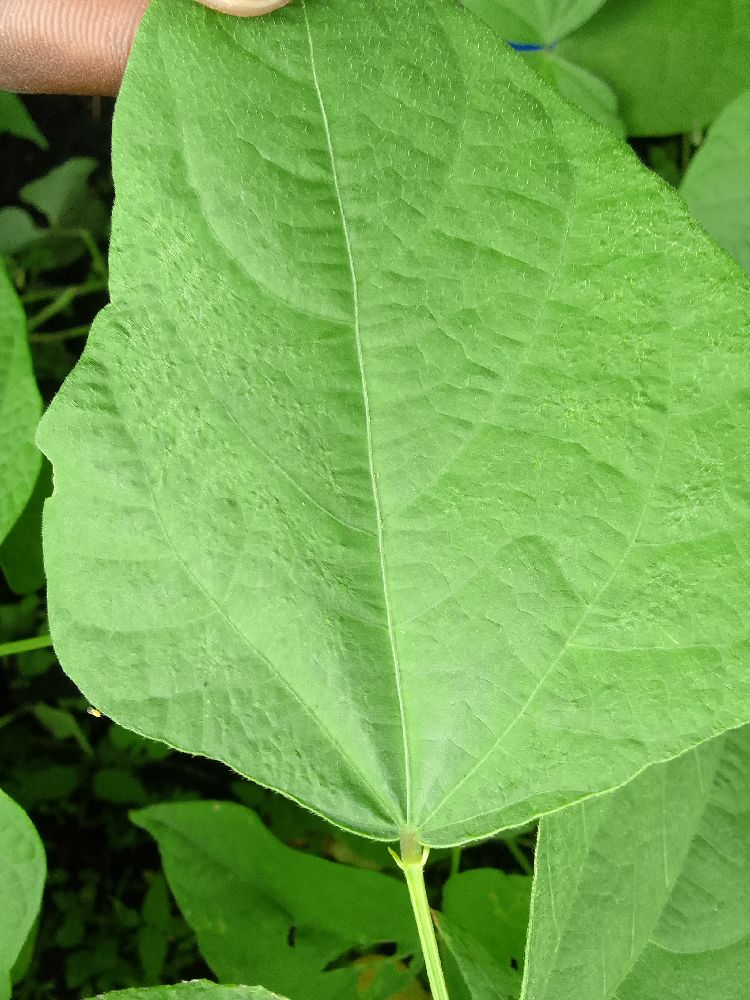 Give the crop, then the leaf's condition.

common bean, healthy
